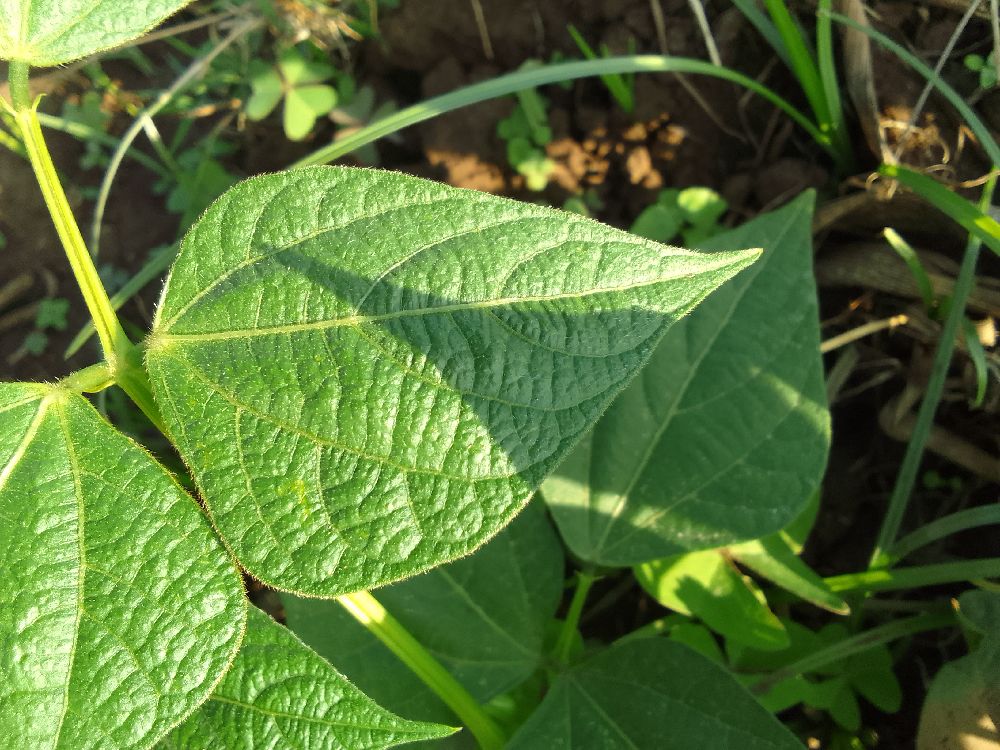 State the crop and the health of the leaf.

common bean, healthy
